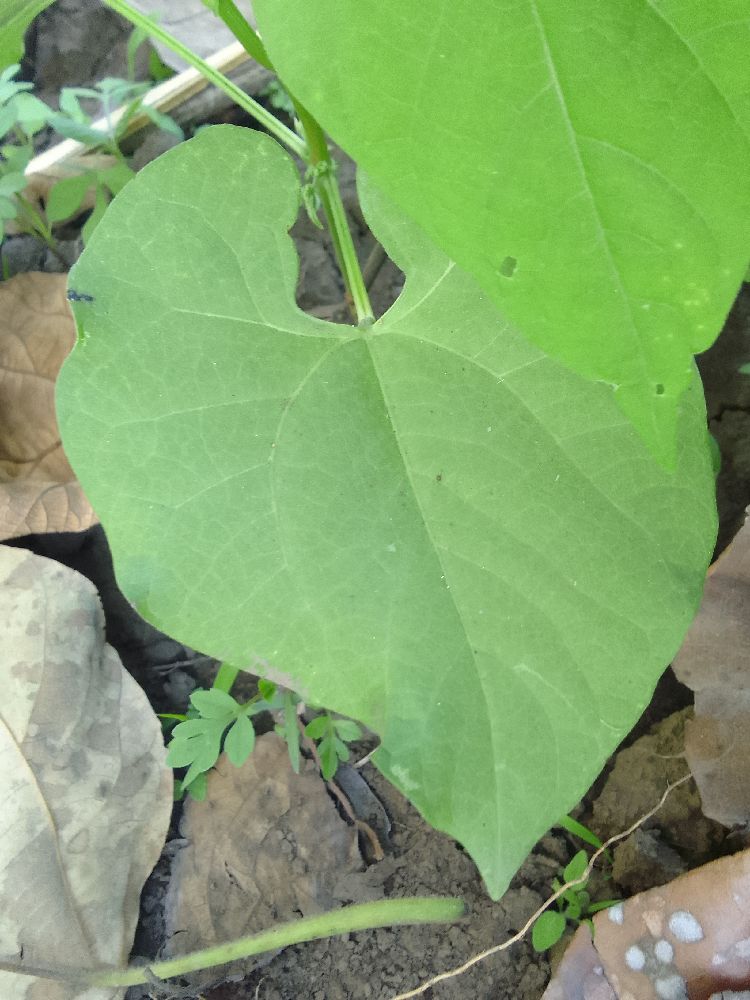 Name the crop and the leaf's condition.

common bean, healthy
